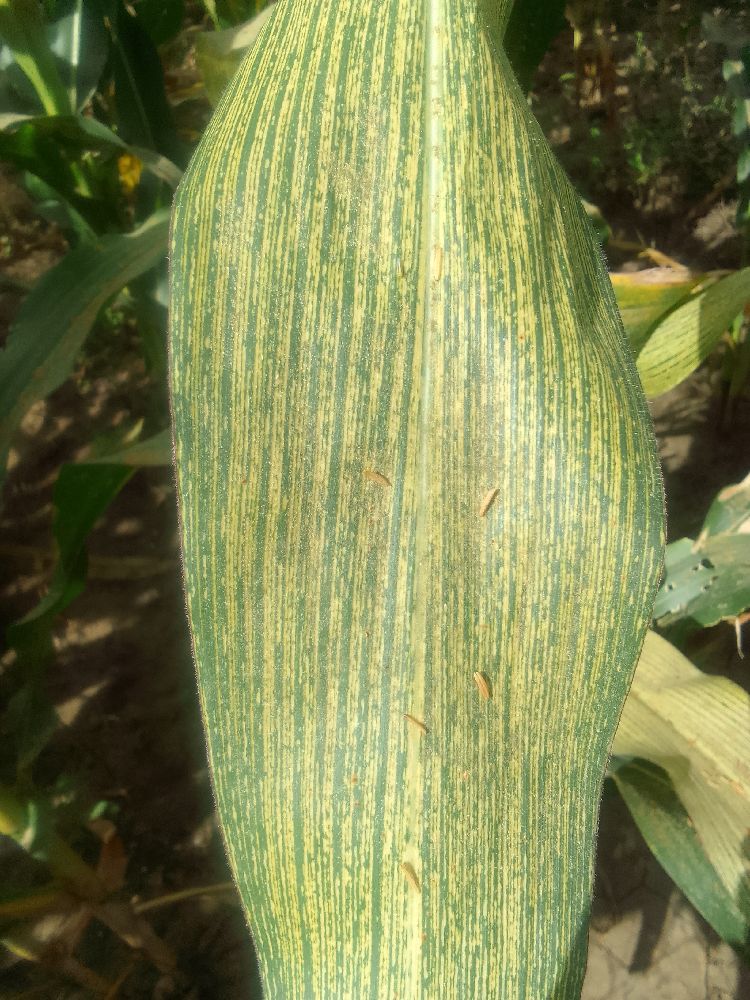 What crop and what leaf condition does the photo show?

maize, maize streak virus
